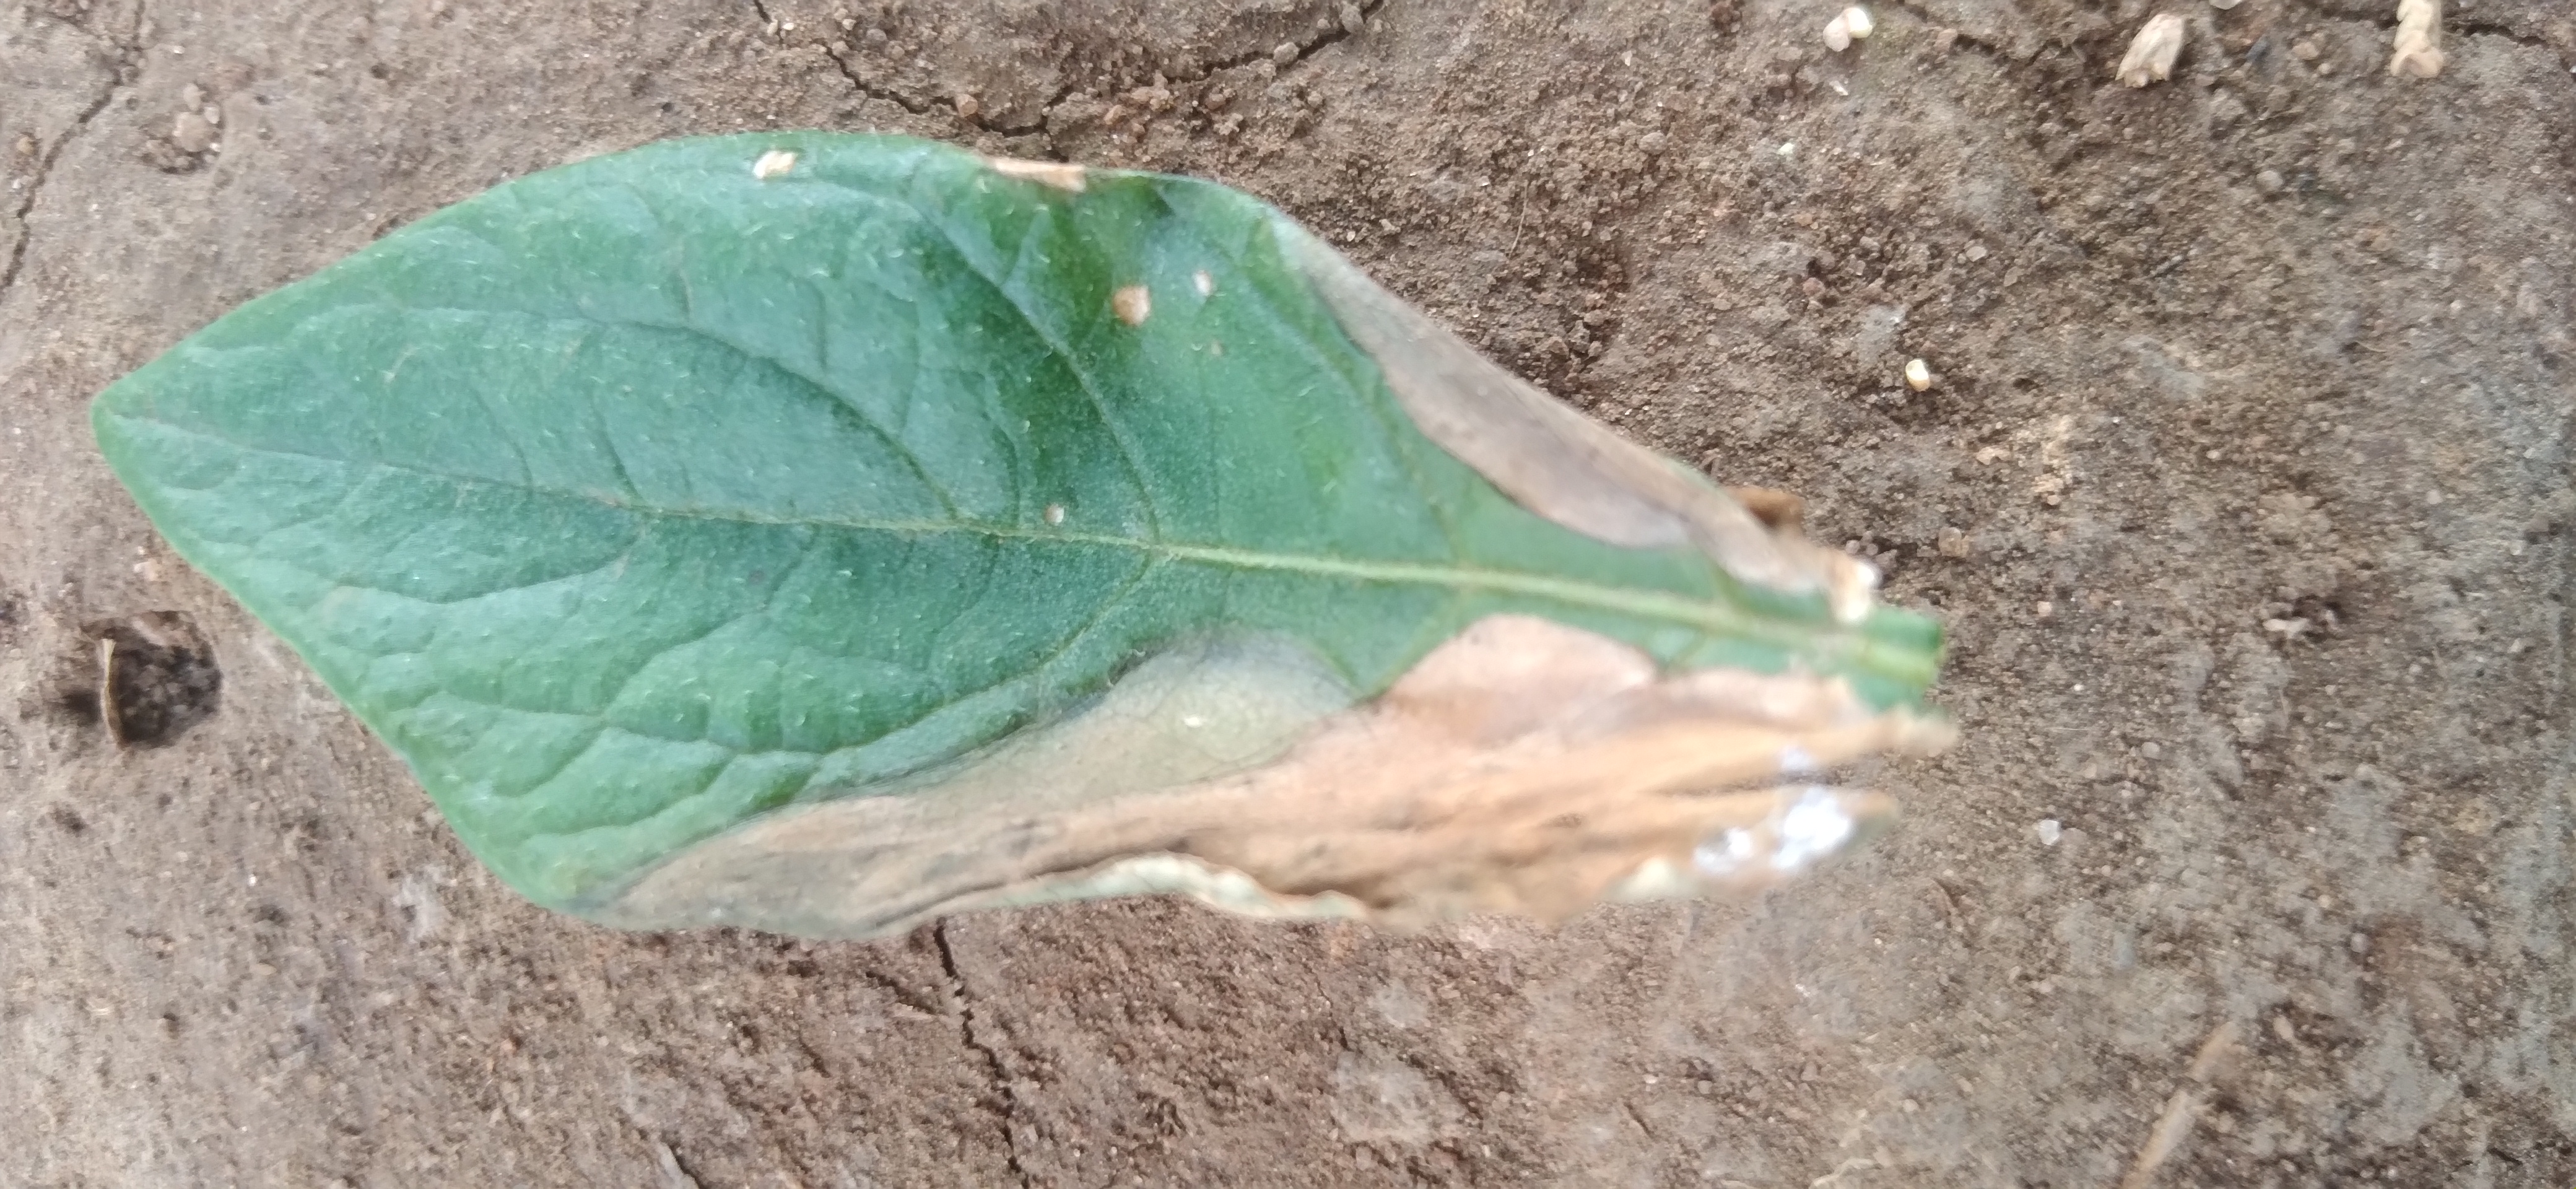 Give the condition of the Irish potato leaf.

early blight
